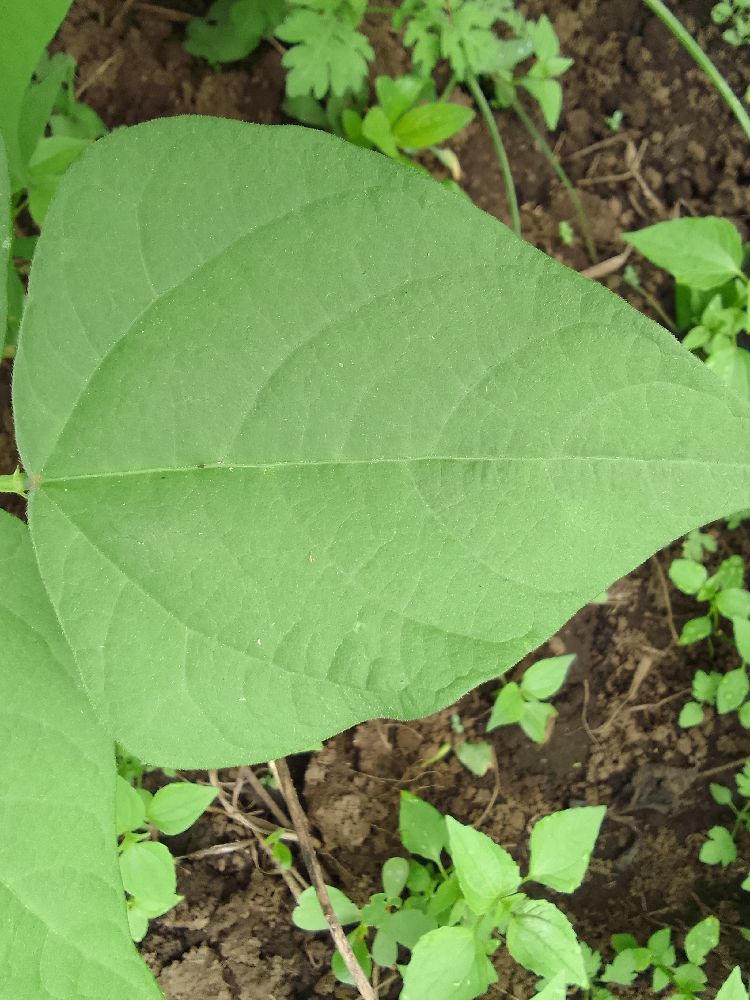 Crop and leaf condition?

common bean, healthy
